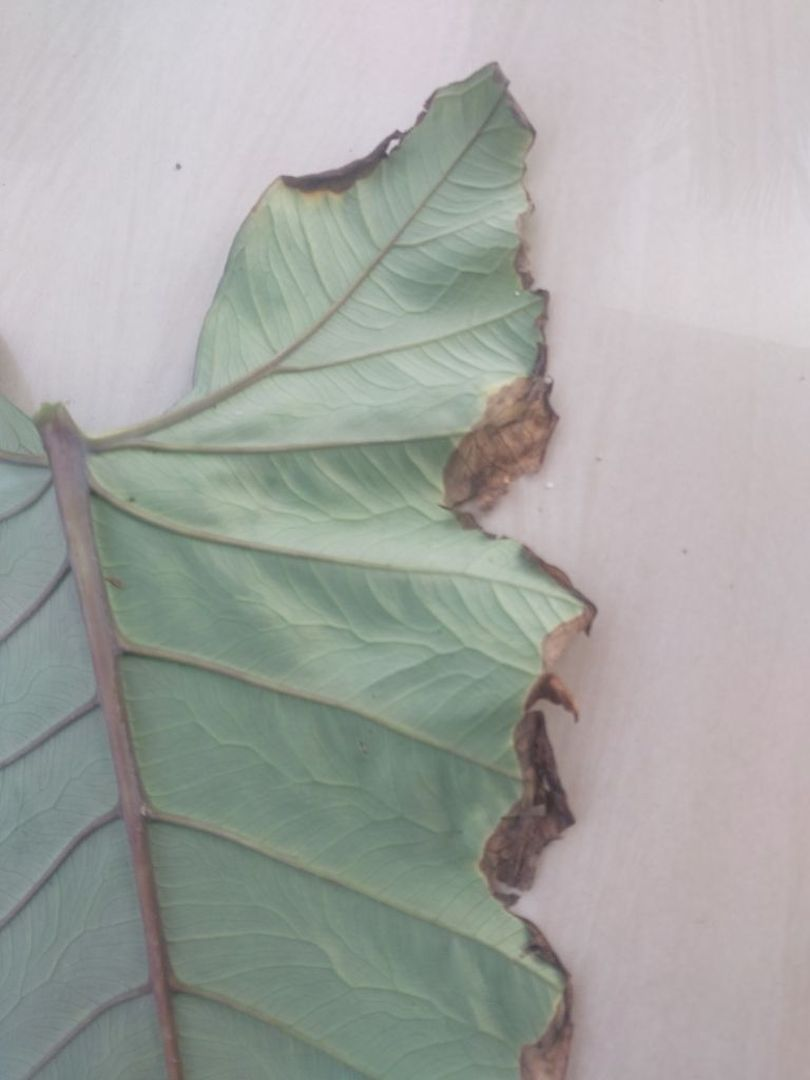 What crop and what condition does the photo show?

taro, leaf blight
